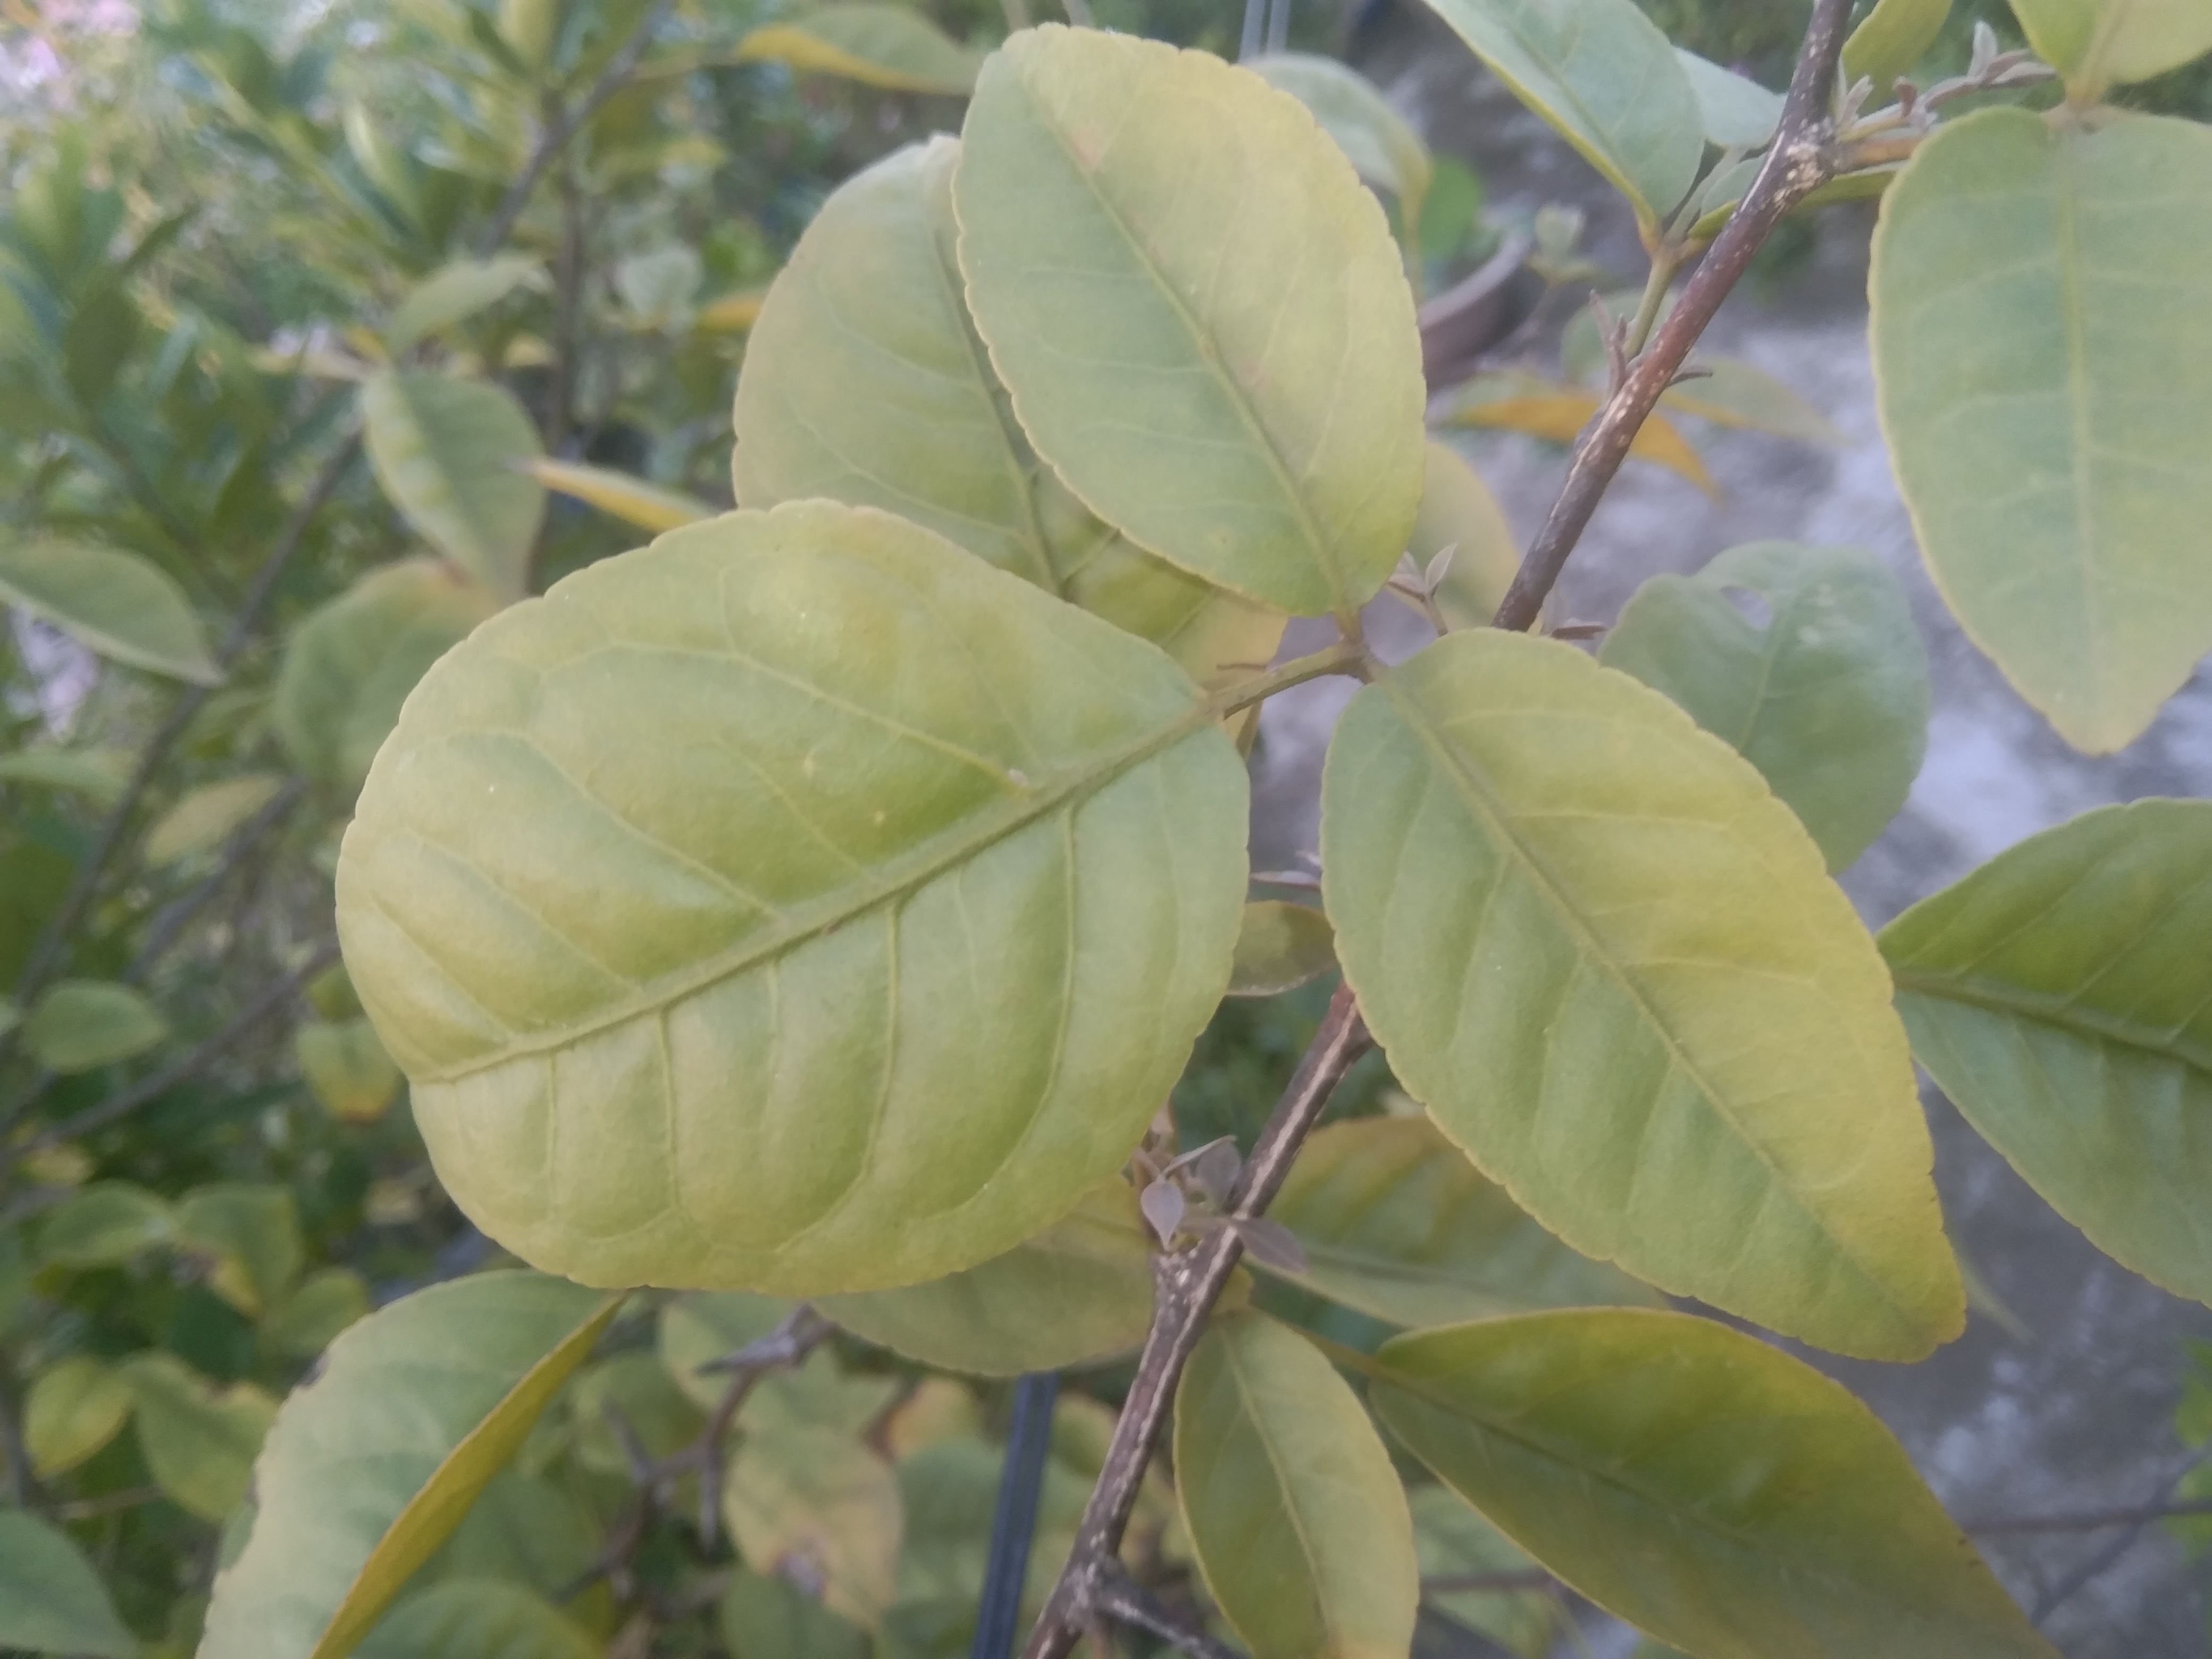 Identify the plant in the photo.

wood apple
